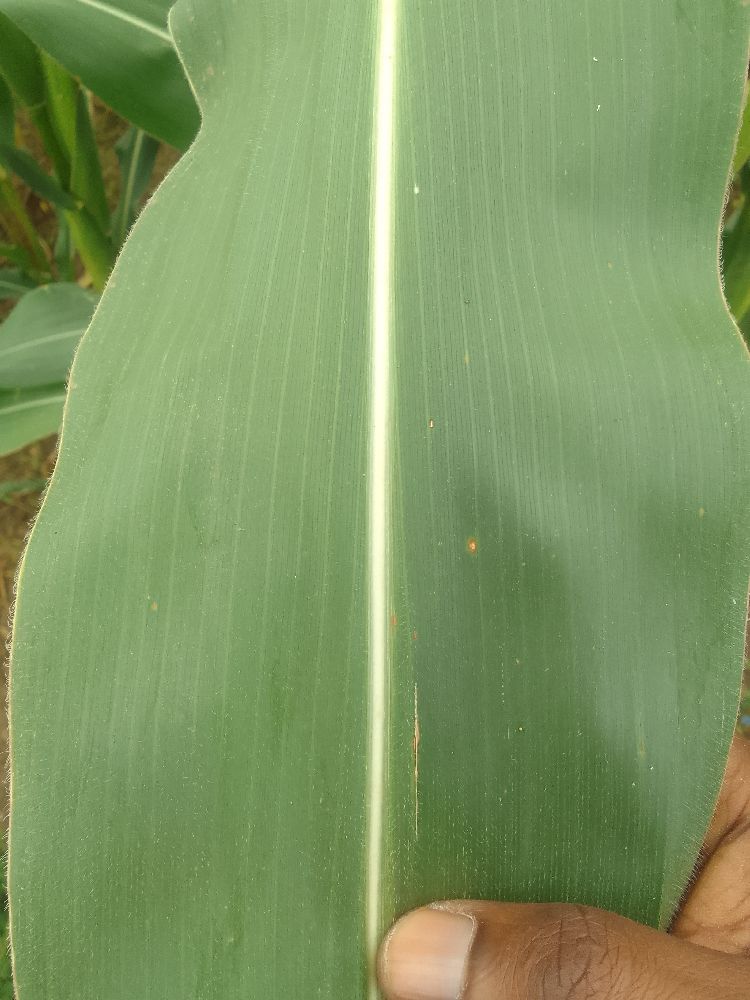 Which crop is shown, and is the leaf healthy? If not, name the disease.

maize, healthy
